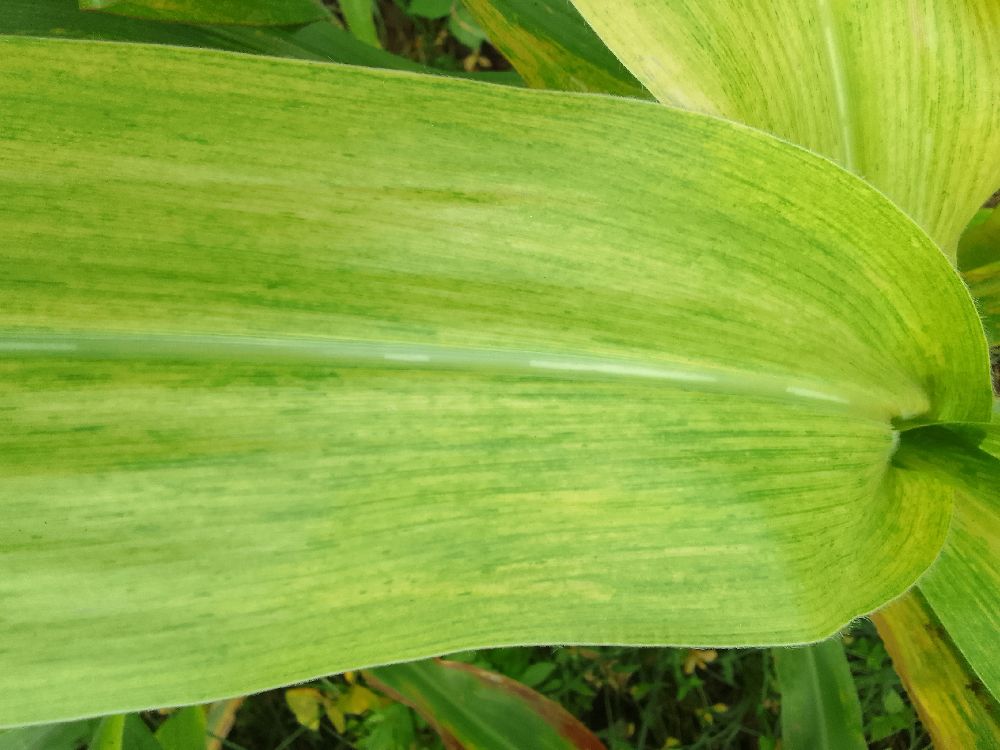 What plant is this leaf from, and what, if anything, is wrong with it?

maize, maize lethal necrosis
